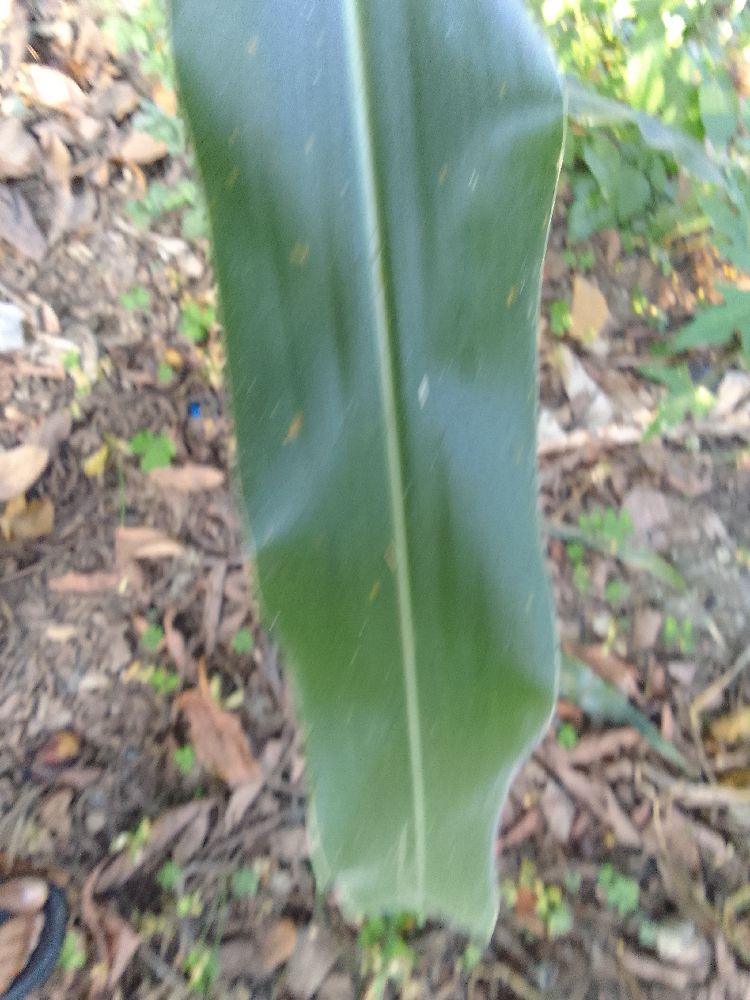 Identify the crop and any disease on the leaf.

maize, healthy
